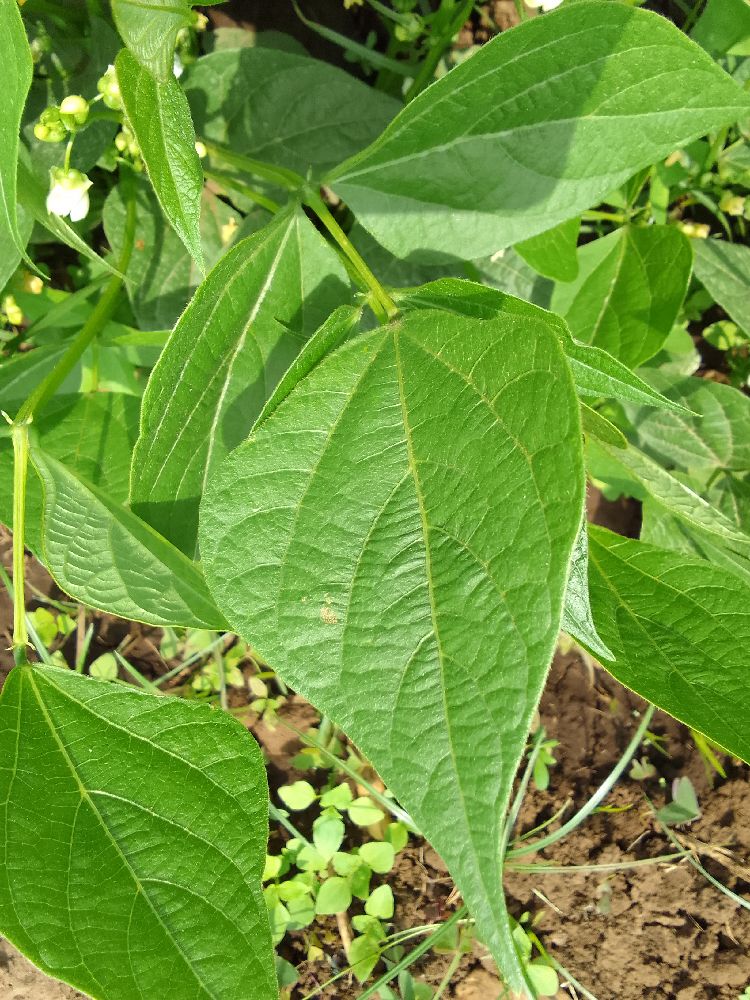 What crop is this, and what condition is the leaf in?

common bean, healthy
